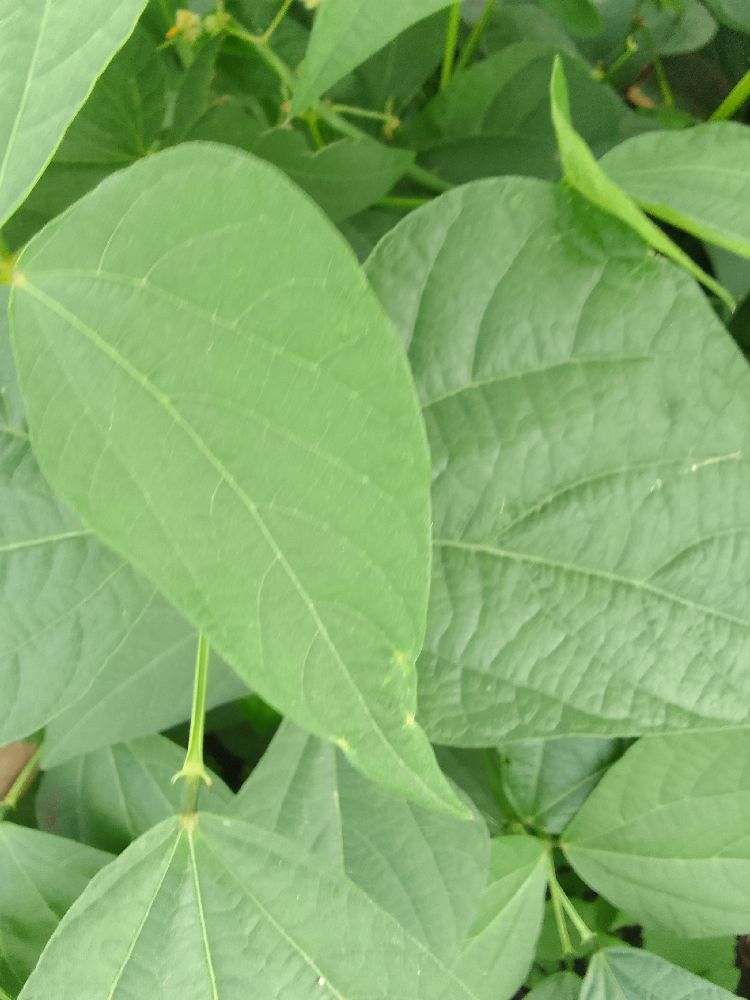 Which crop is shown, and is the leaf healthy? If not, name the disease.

common bean, healthy
